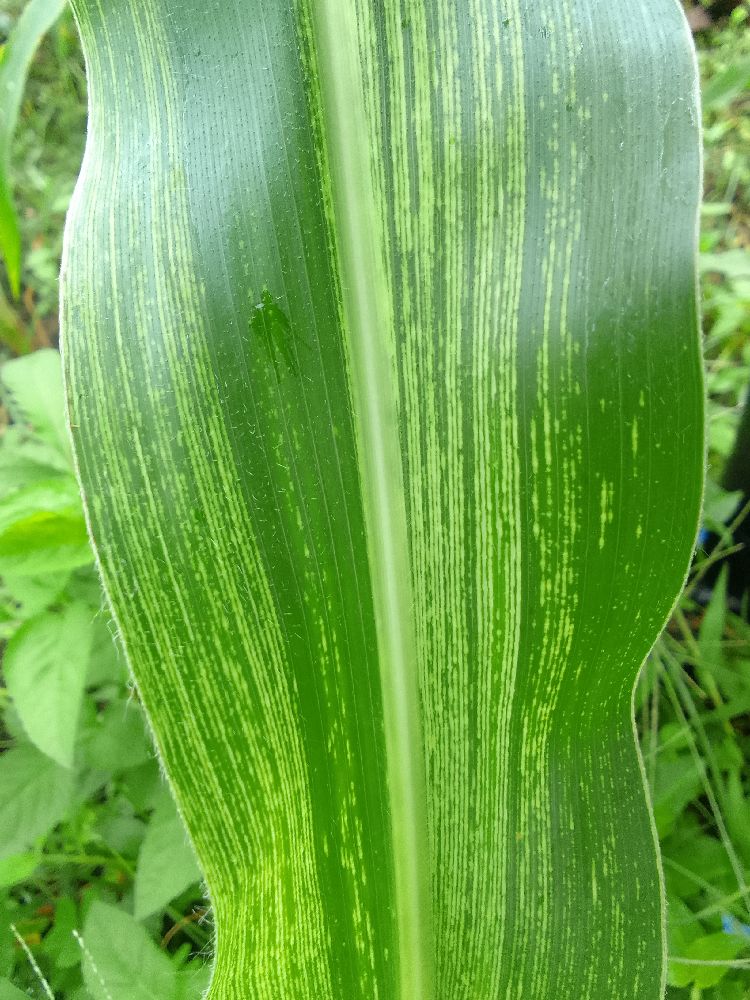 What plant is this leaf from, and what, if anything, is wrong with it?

maize, maize streak virus
